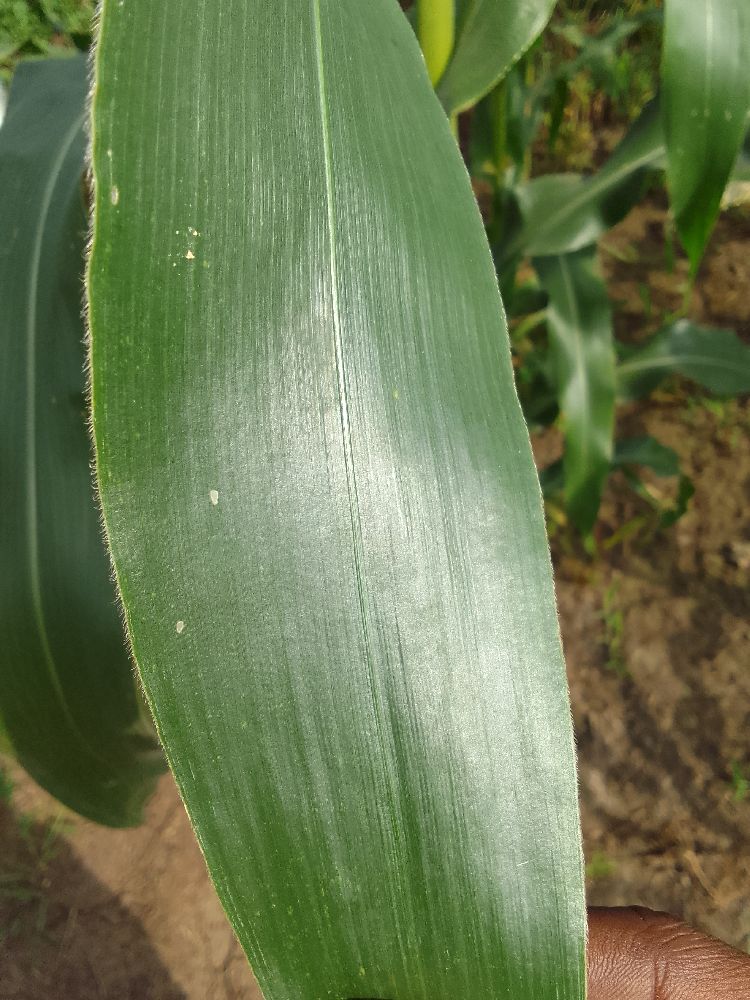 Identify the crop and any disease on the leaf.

maize, healthy
